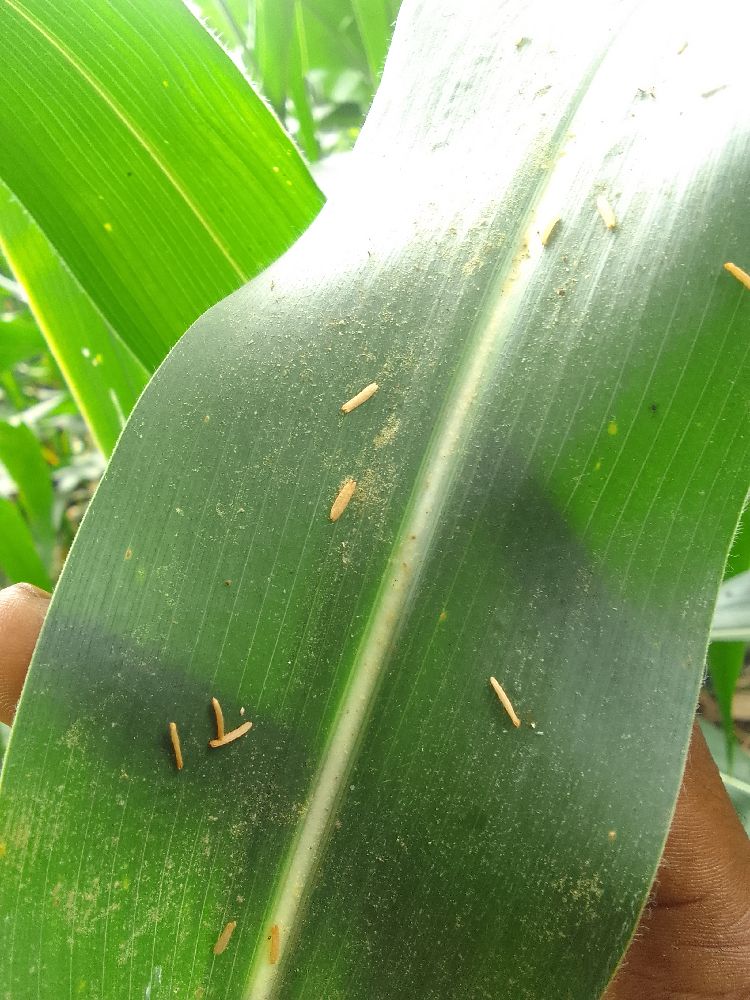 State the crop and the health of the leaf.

maize, healthy
